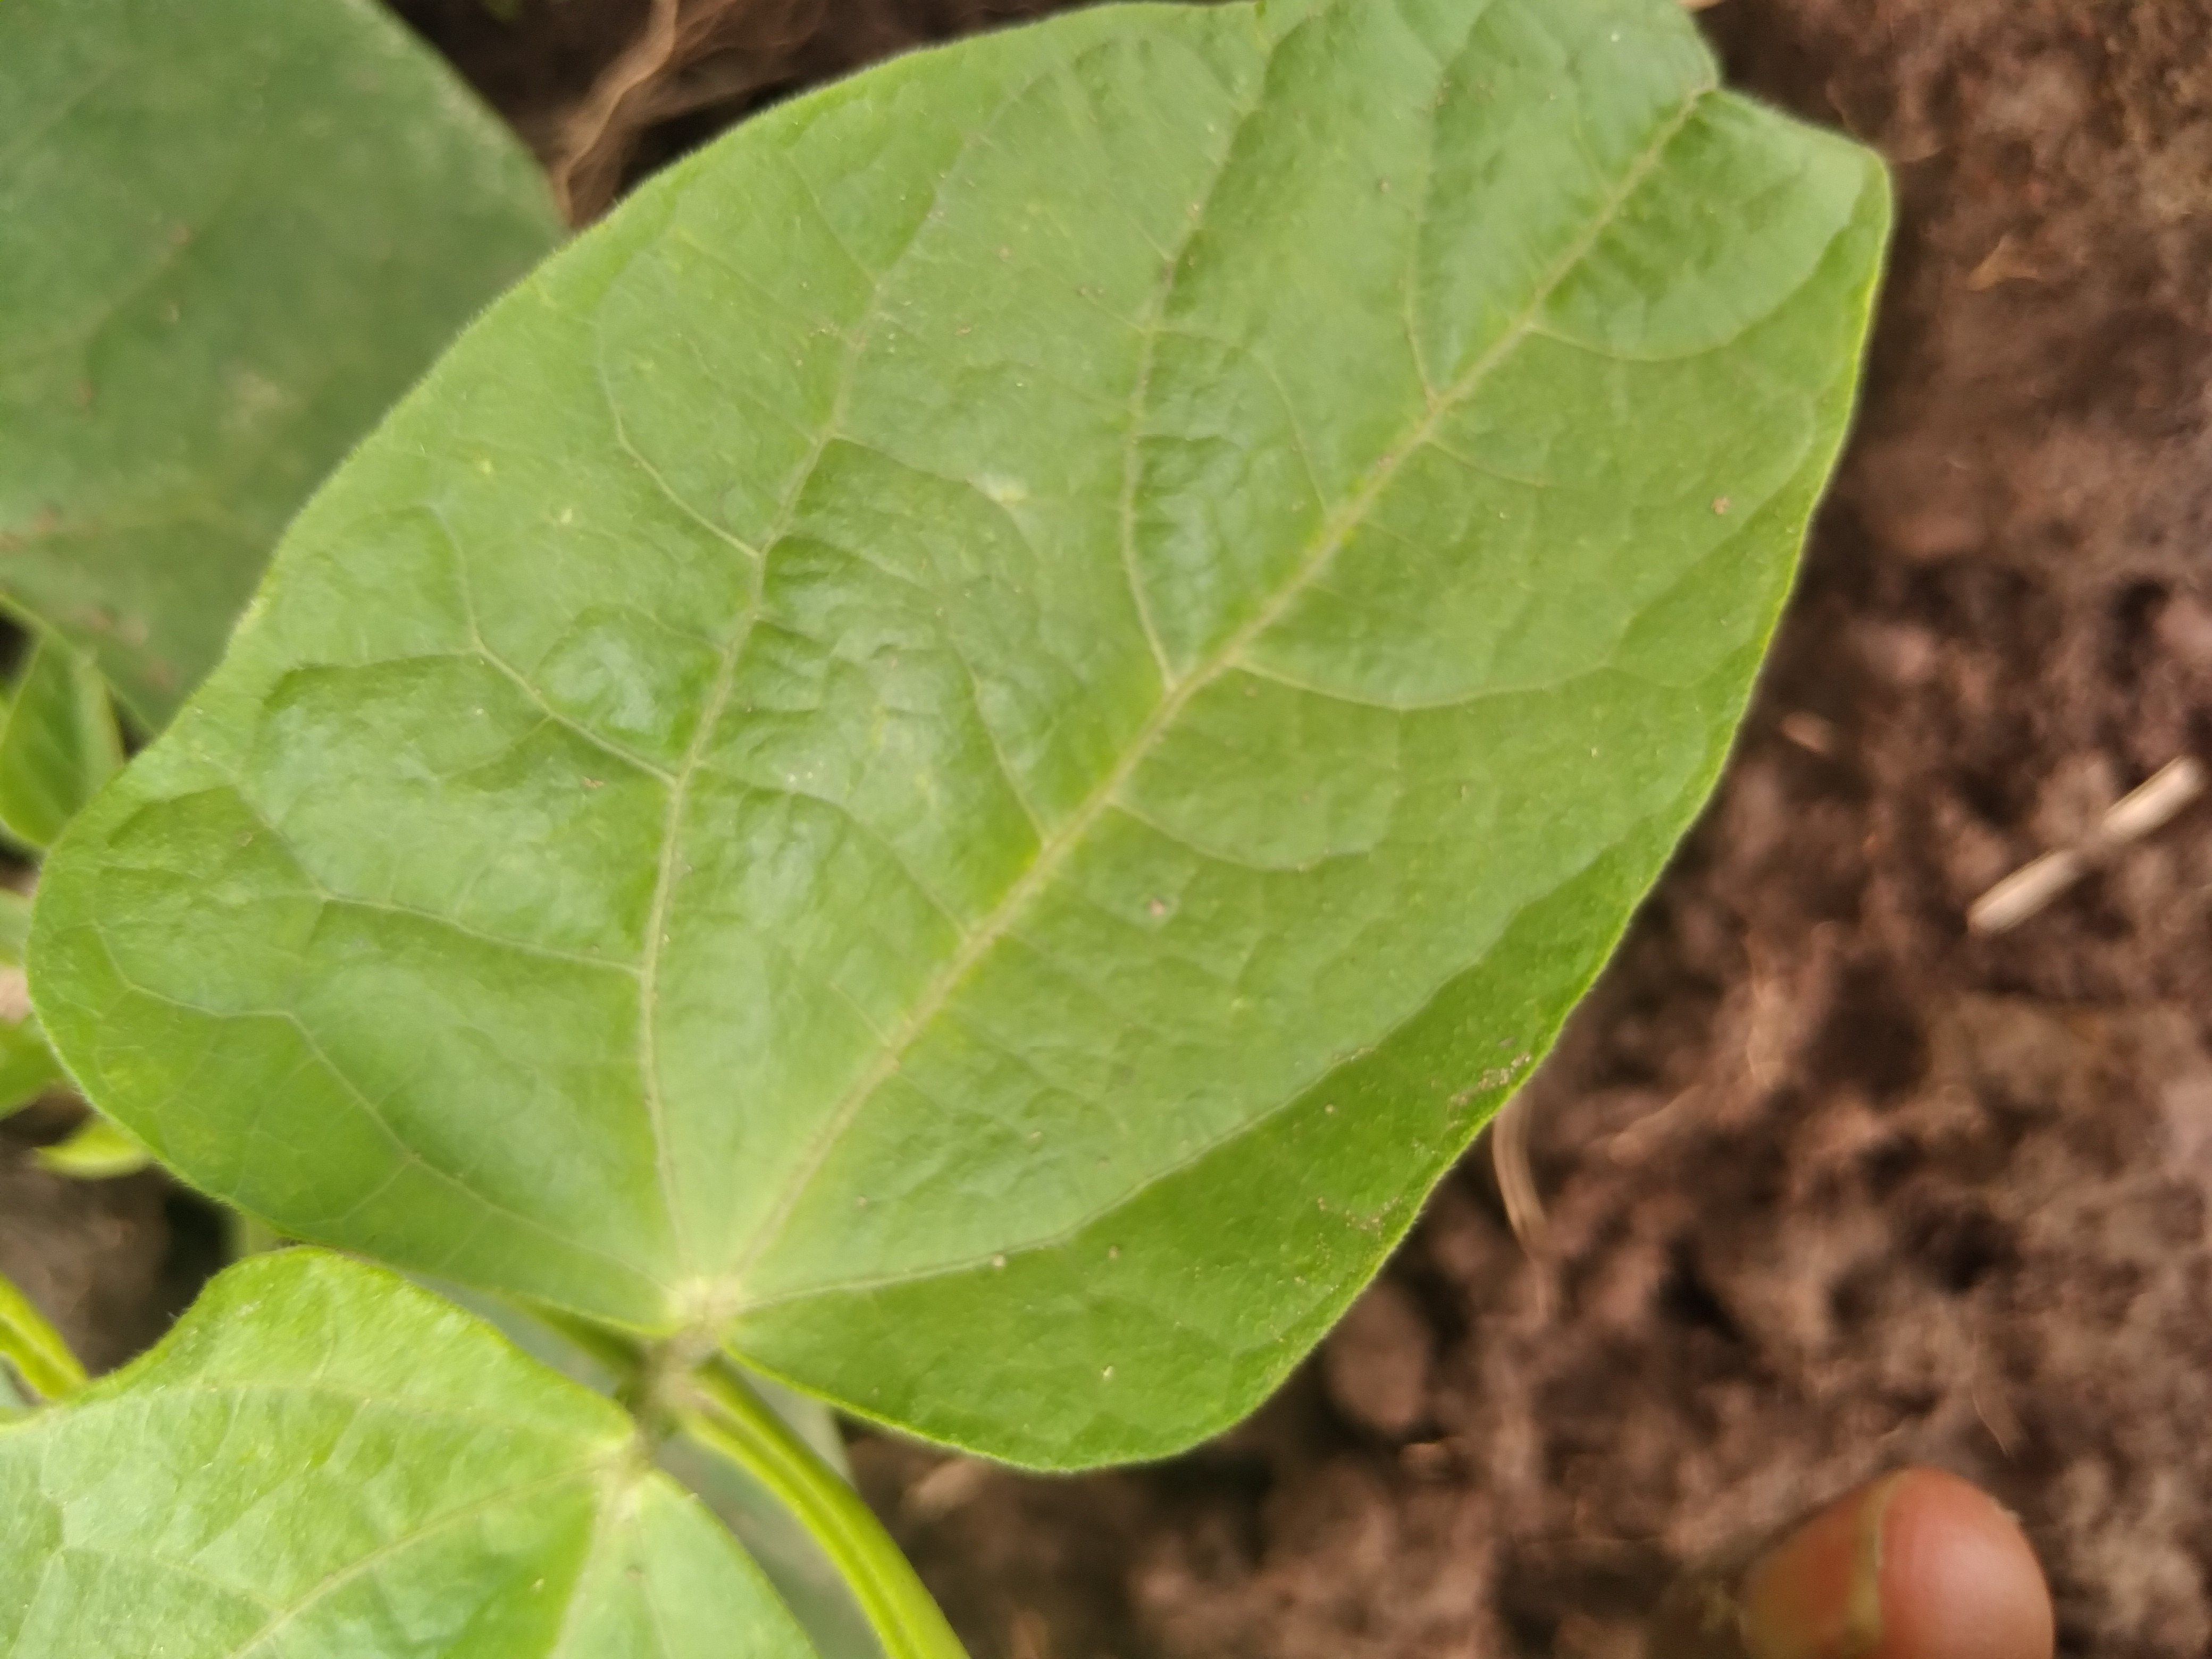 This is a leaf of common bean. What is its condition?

healthy
